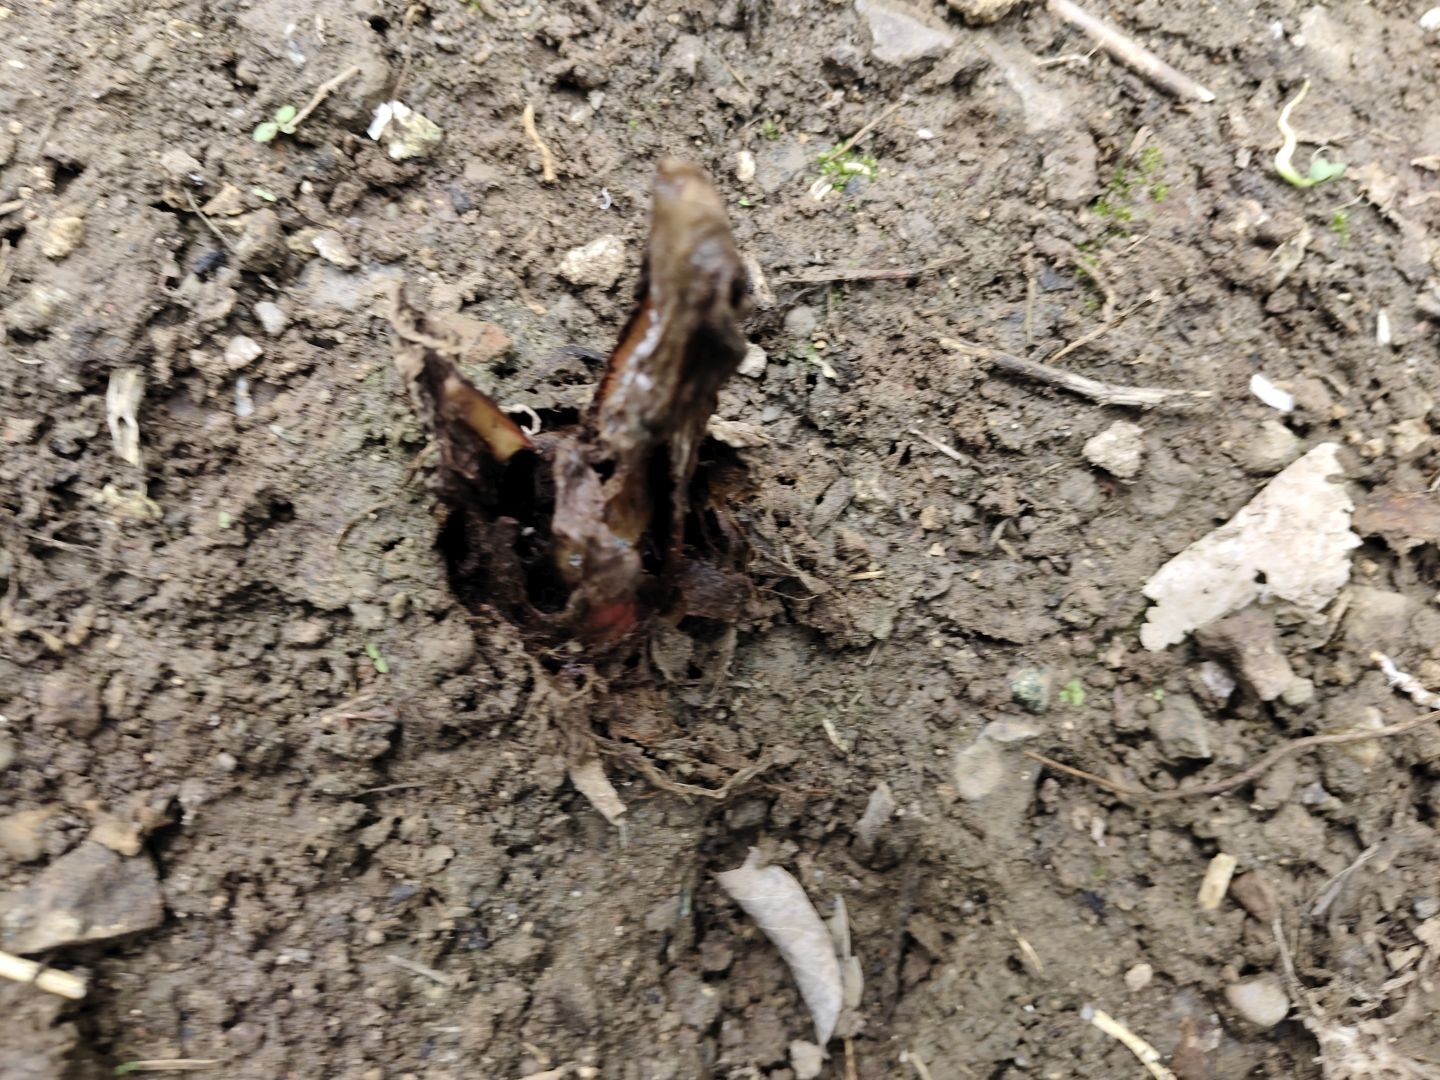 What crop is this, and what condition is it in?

taro, root rot
